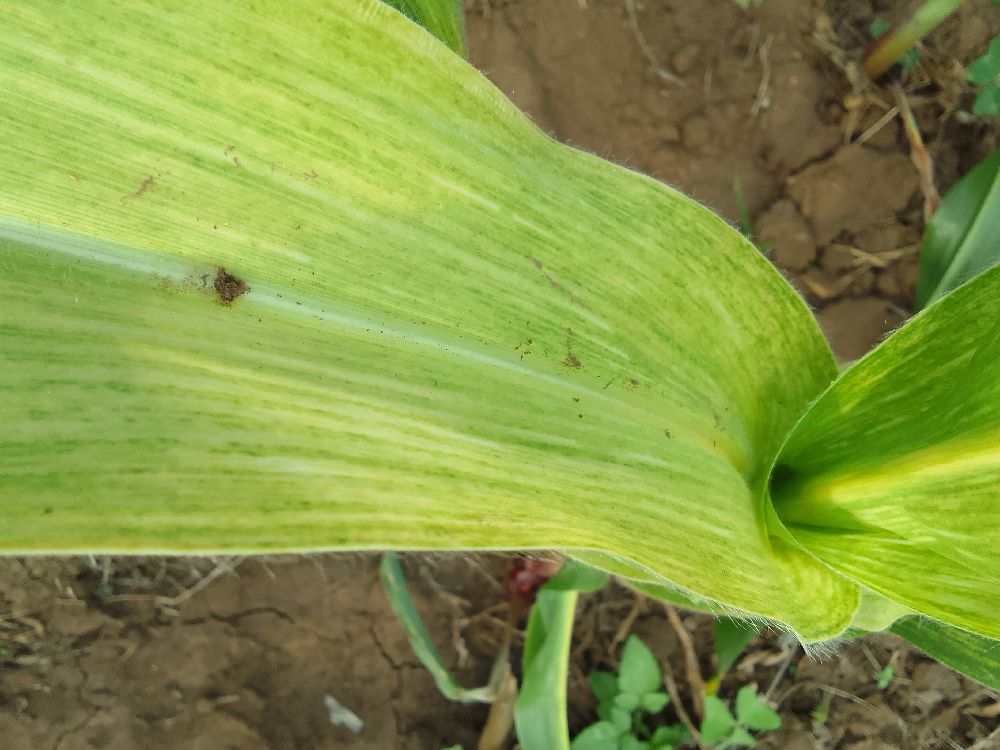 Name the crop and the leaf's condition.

maize, maize lethal necrosis
